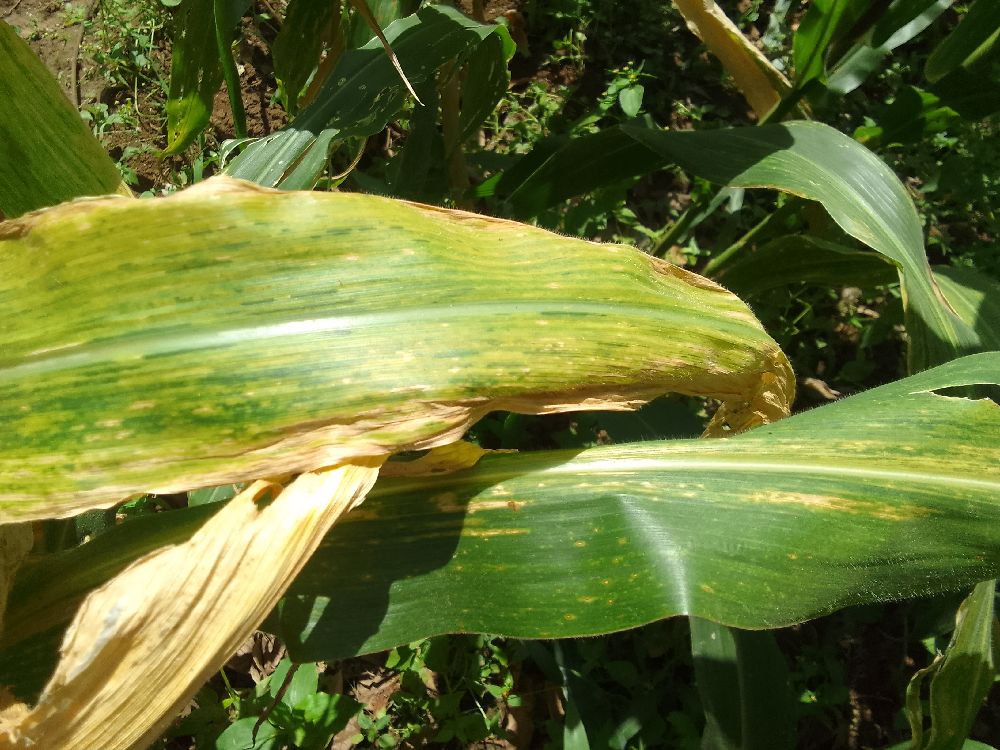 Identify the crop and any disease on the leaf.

maize, maize lethal necrosis
